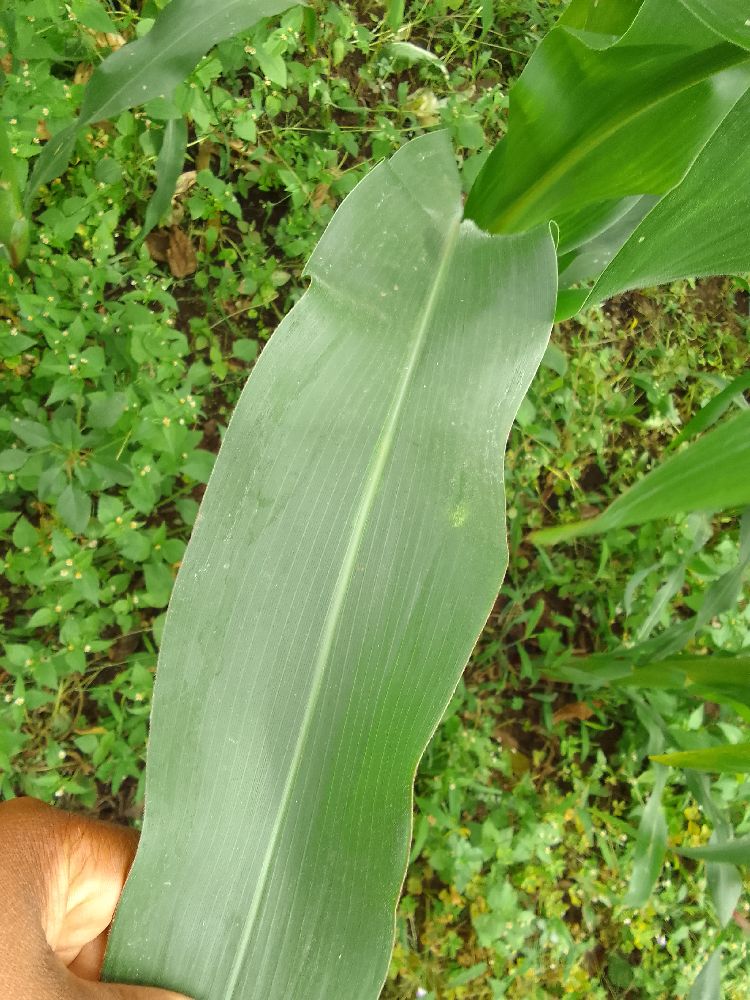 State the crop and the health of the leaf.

maize, healthy
